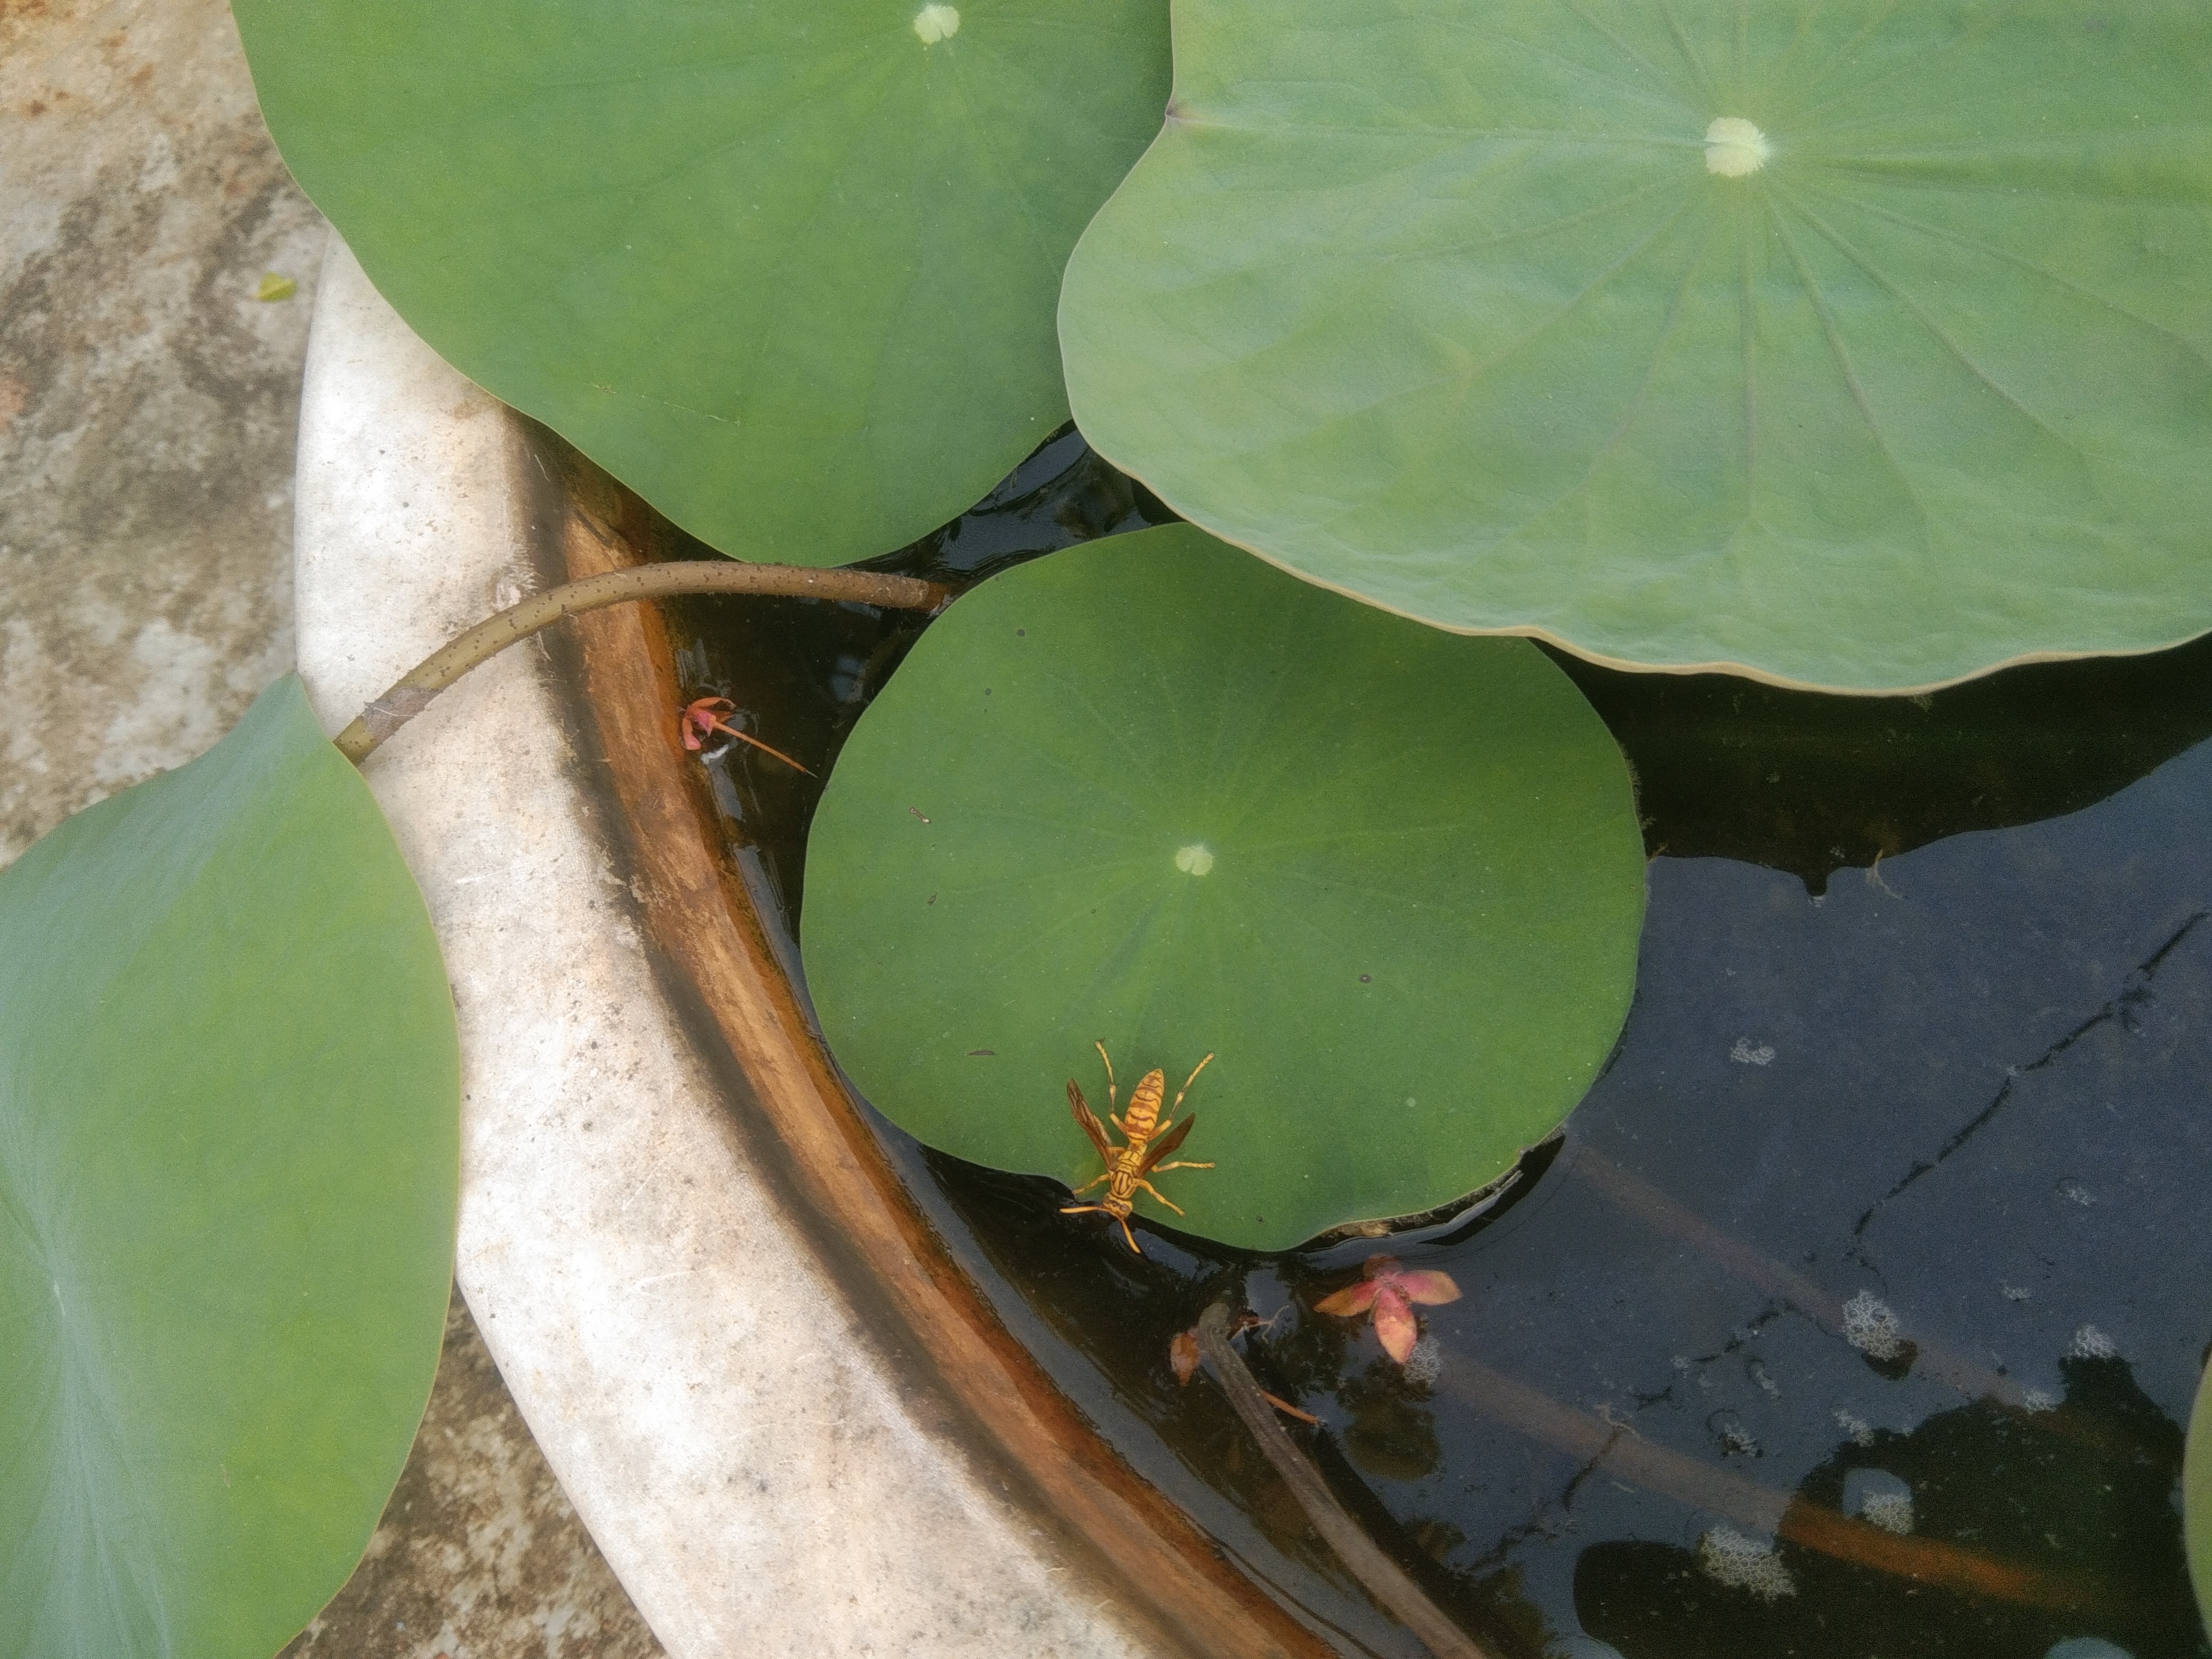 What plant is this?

lotus
